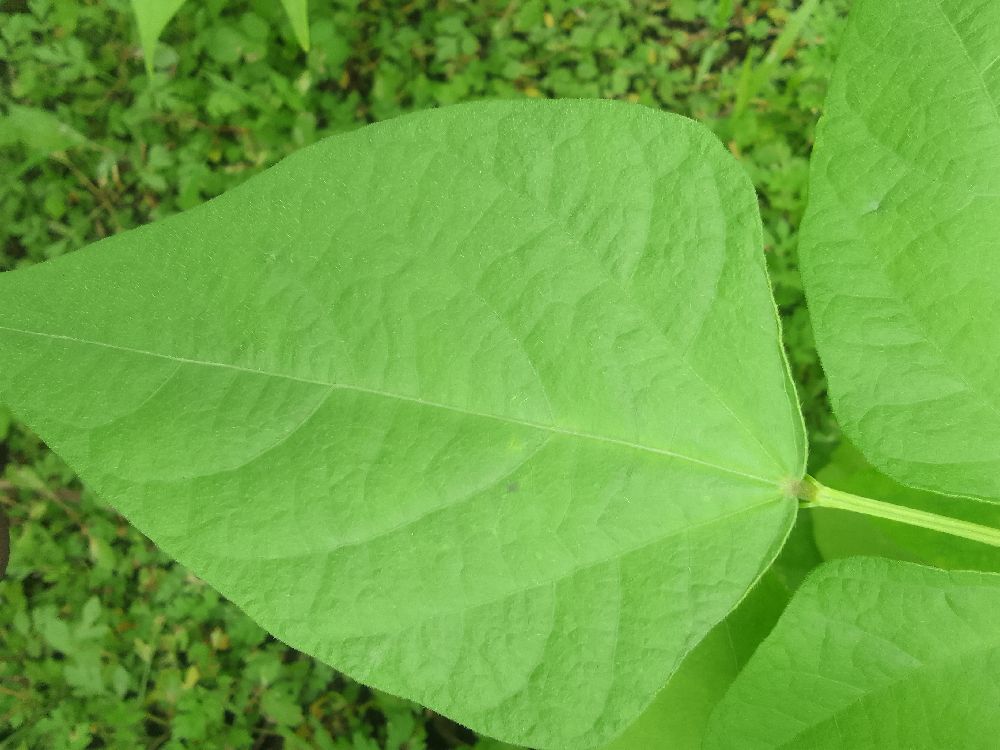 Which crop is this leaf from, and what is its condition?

common bean, healthy
